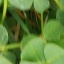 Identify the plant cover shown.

unstructured weed
